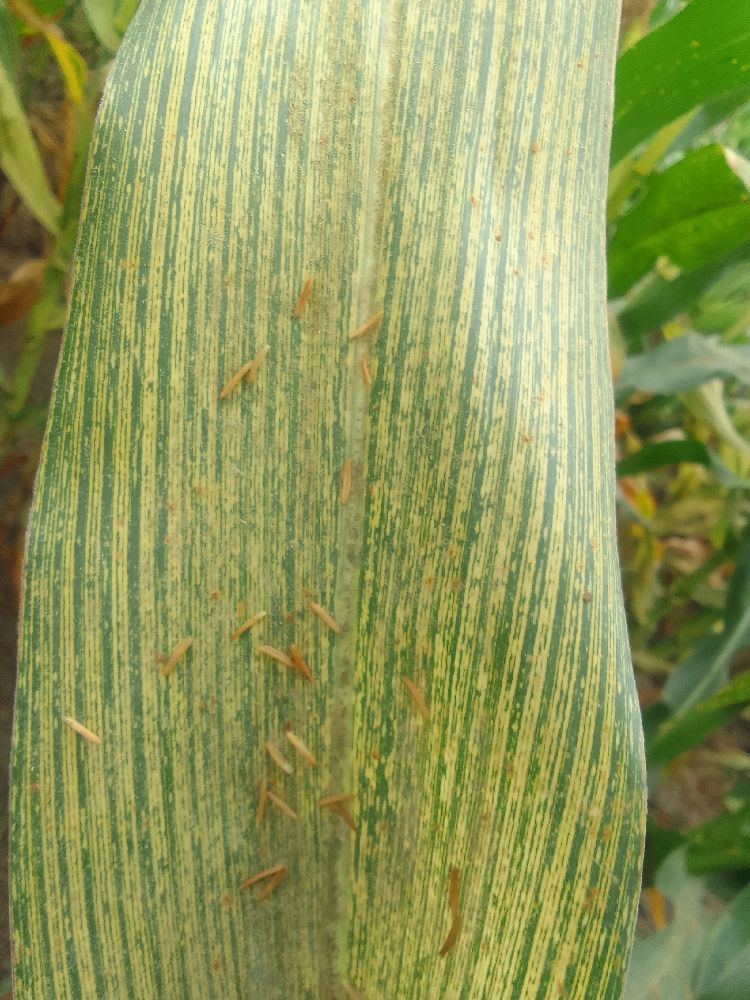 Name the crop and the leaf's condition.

maize, maize streak virus
